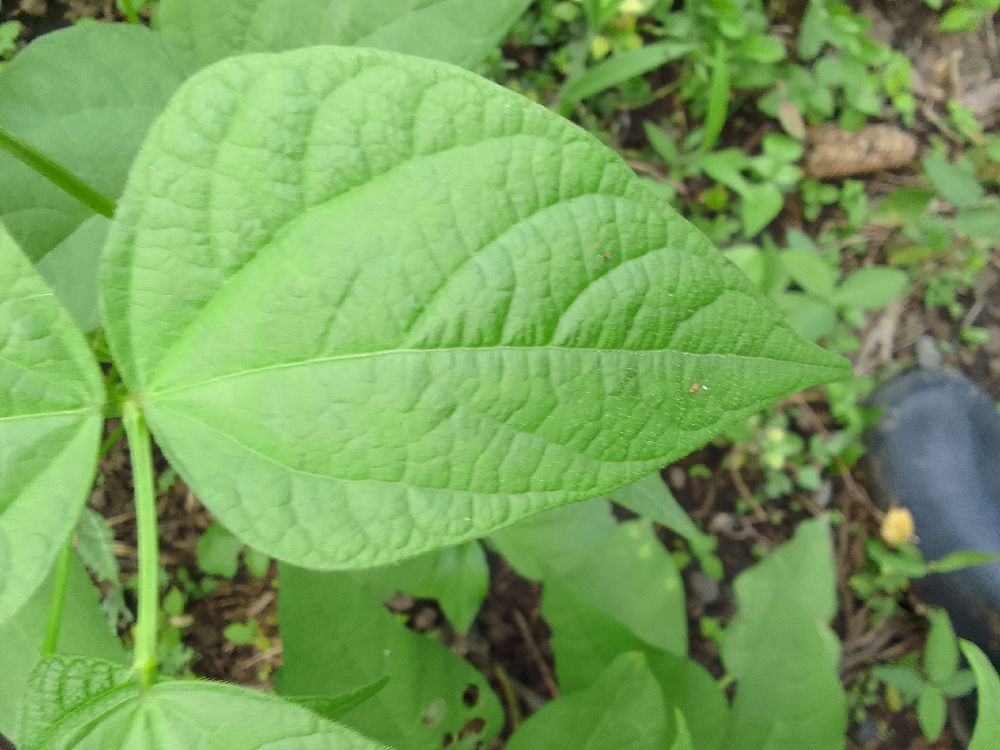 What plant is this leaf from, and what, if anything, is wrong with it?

common bean, healthy
